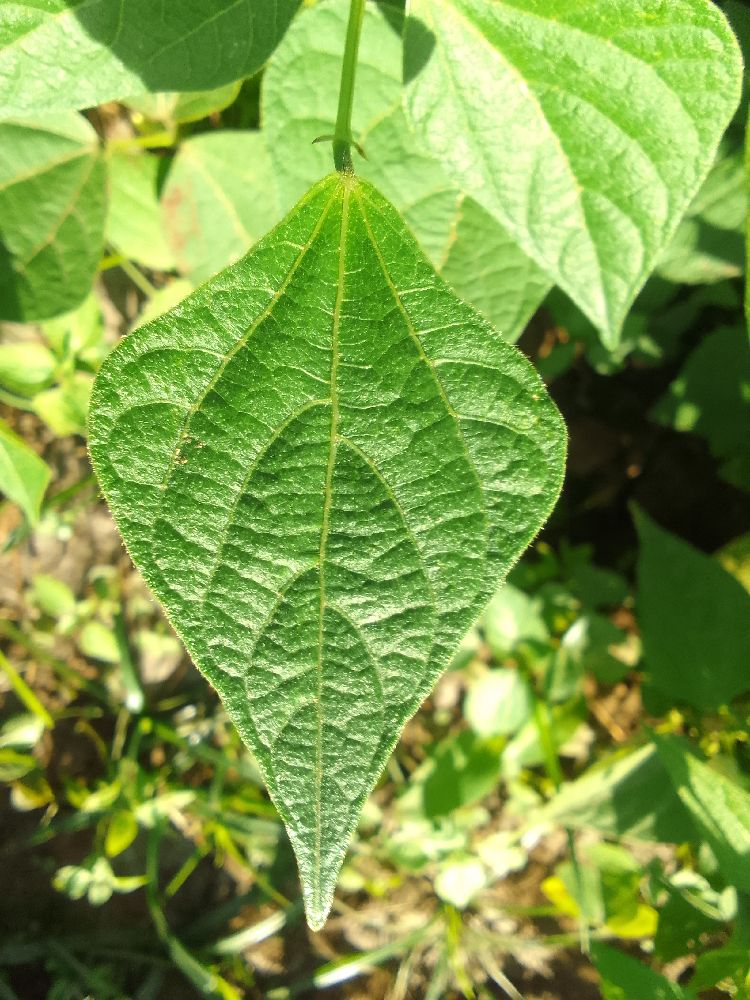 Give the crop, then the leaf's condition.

common bean, healthy
